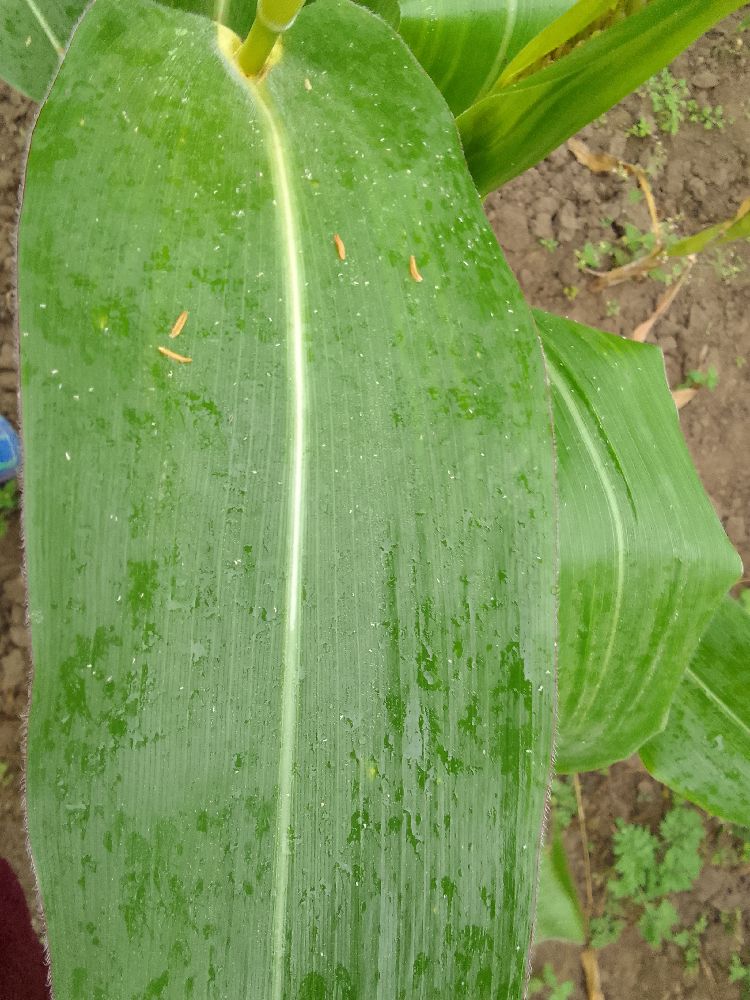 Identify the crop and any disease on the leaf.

maize, healthy
